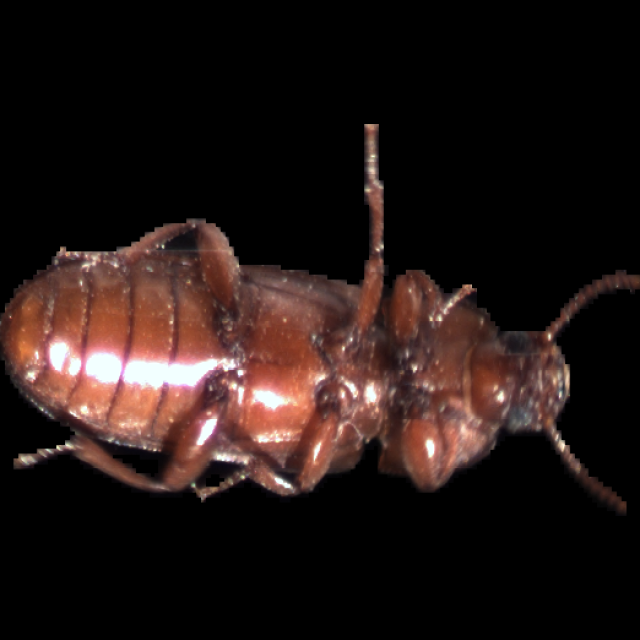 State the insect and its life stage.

mealworm beetle
